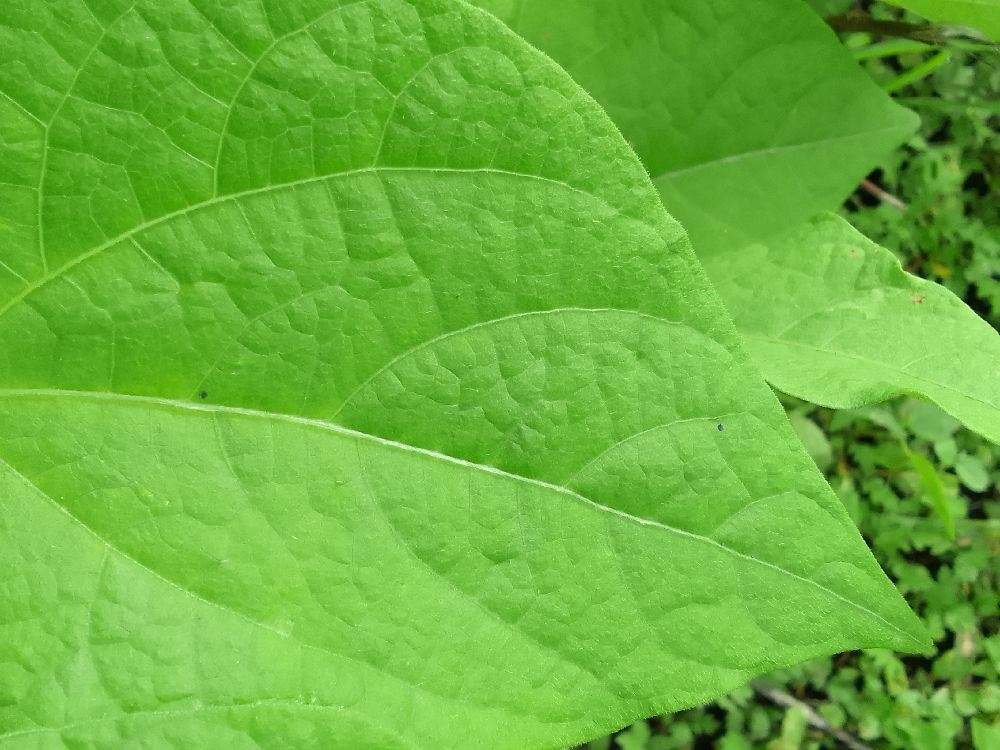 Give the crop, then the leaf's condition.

common bean, healthy
